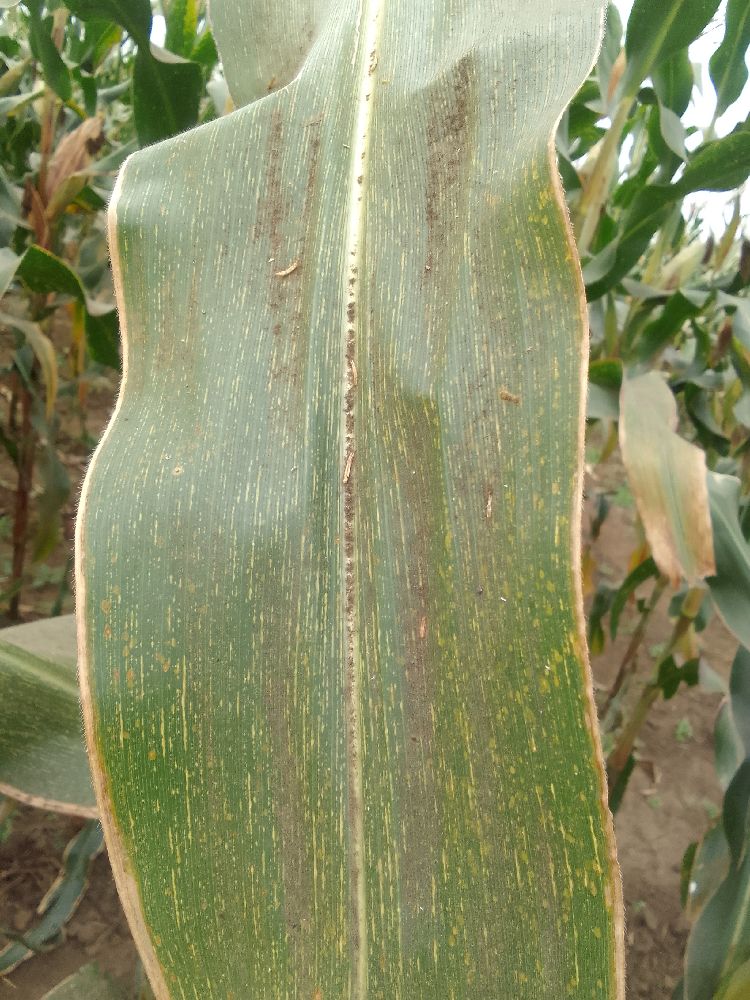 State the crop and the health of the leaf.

maize, maize streak virus
